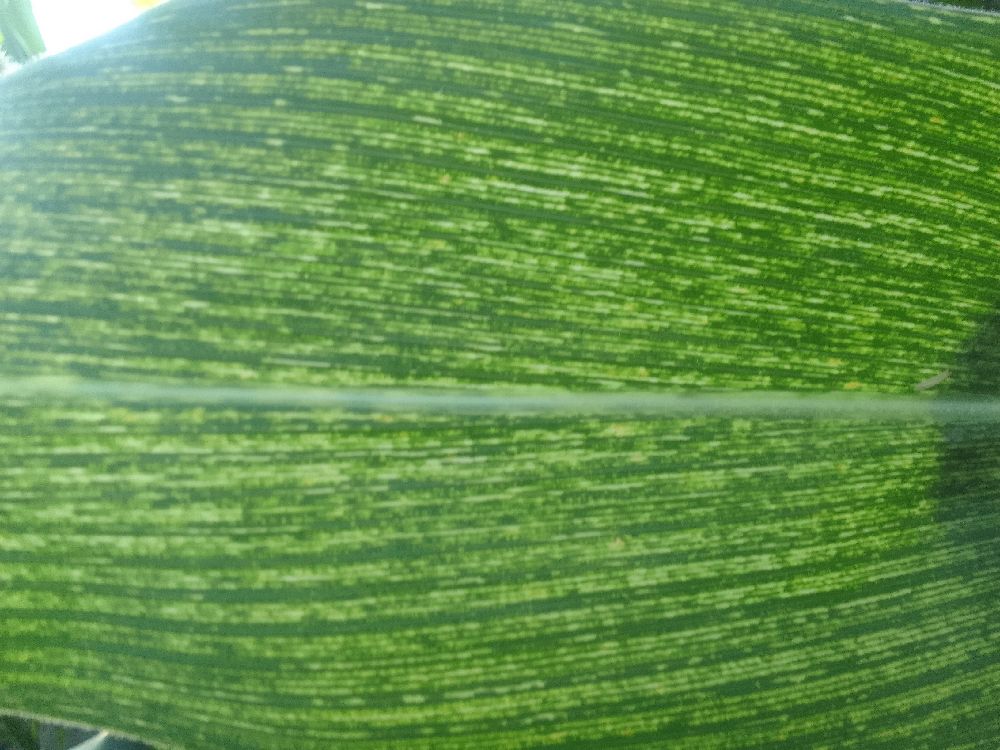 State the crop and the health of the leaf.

maize, maize streak virus
